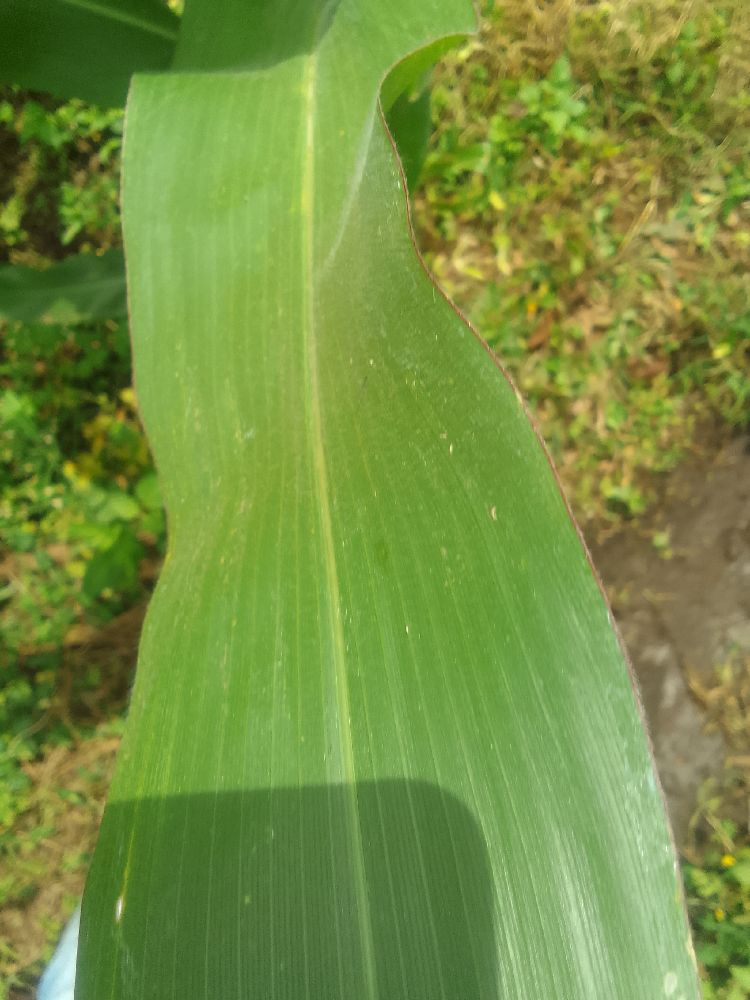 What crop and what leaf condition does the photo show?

maize, healthy
